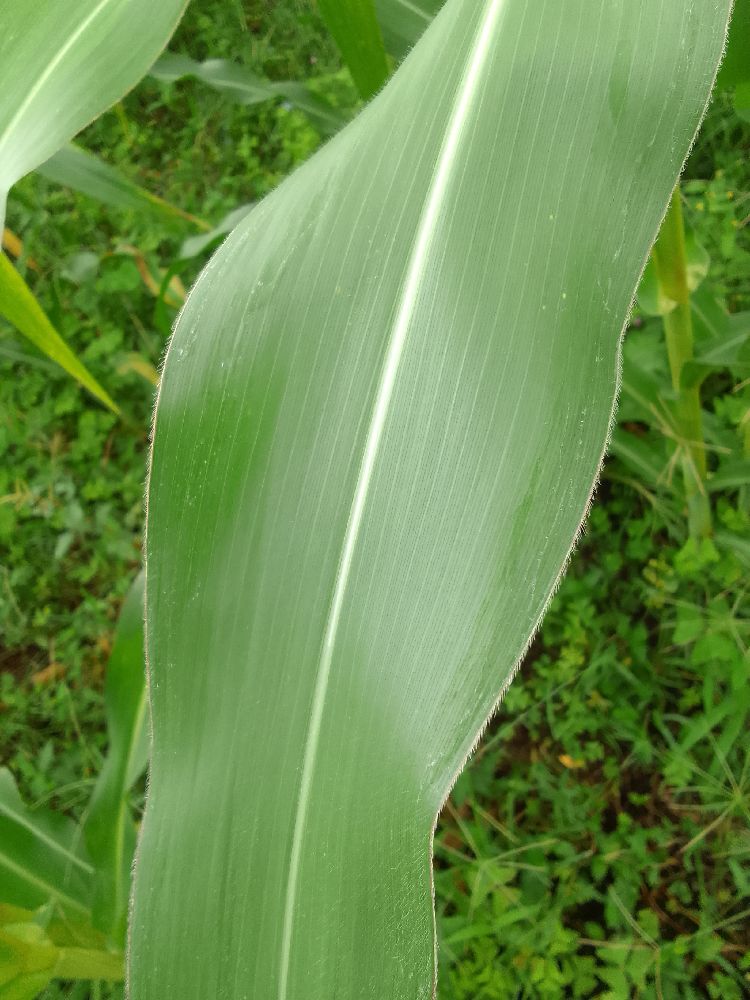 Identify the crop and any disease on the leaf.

maize, healthy
